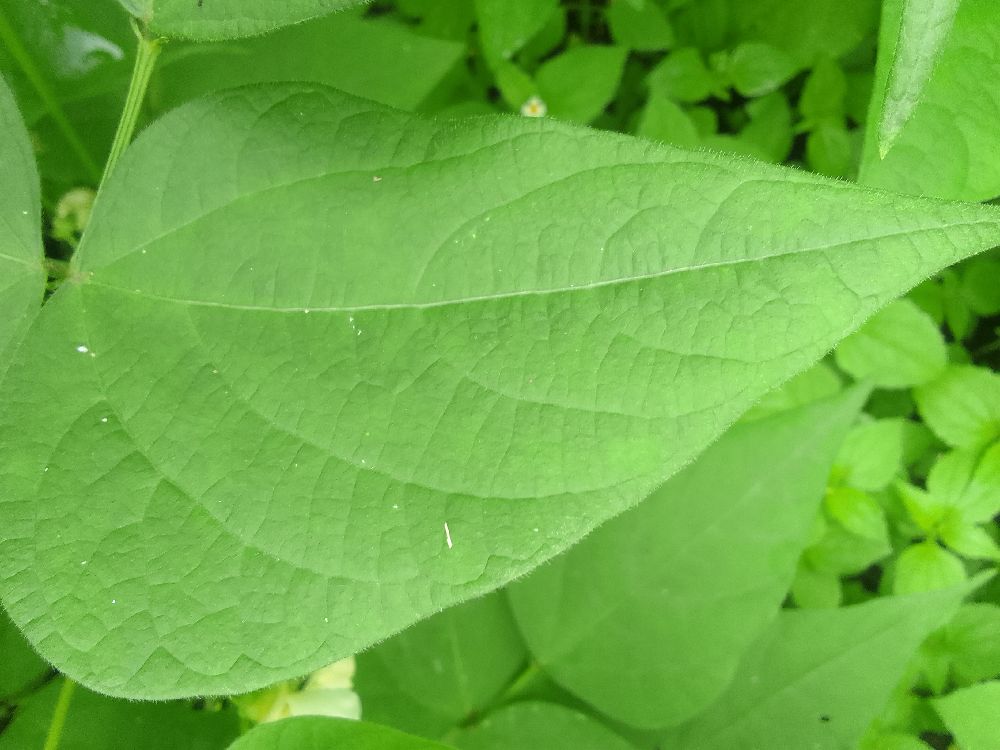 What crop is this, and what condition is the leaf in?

common bean, healthy
